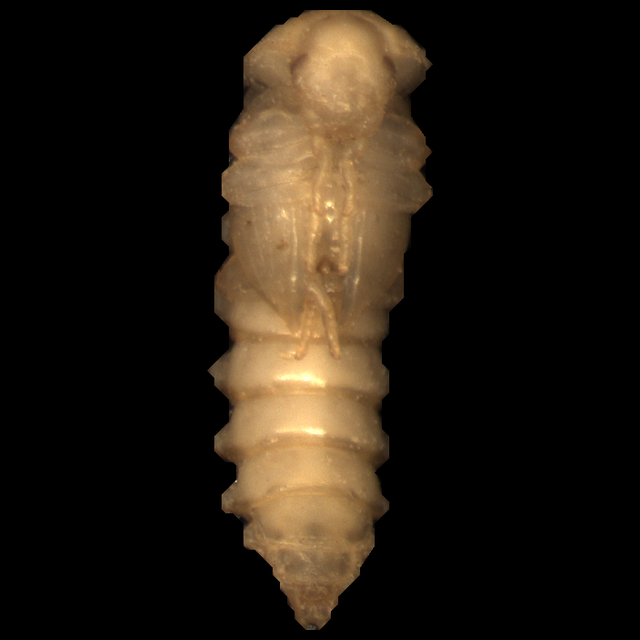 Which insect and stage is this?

mealworm pupa
